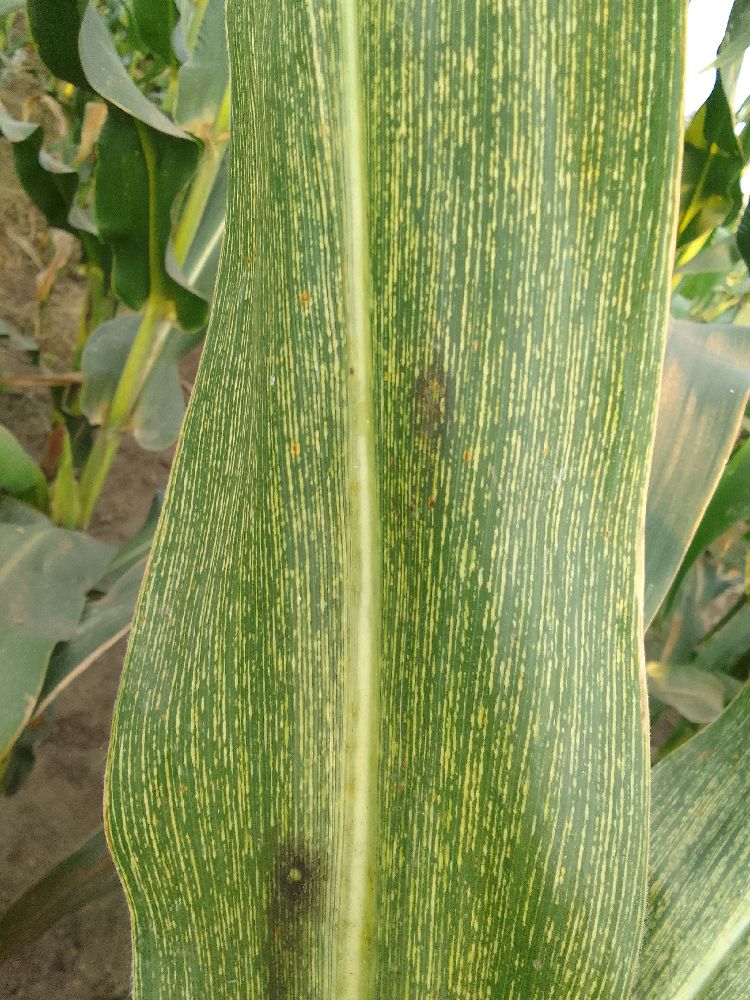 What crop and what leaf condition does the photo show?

maize, maize streak virus
